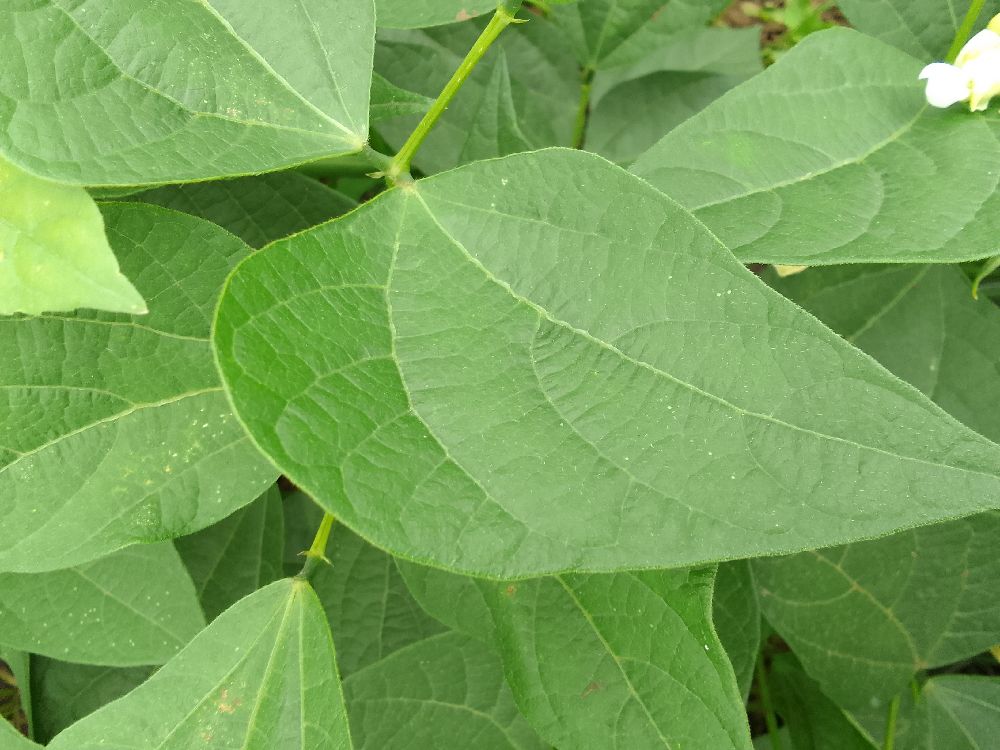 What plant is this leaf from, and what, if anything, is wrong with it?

common bean, healthy
